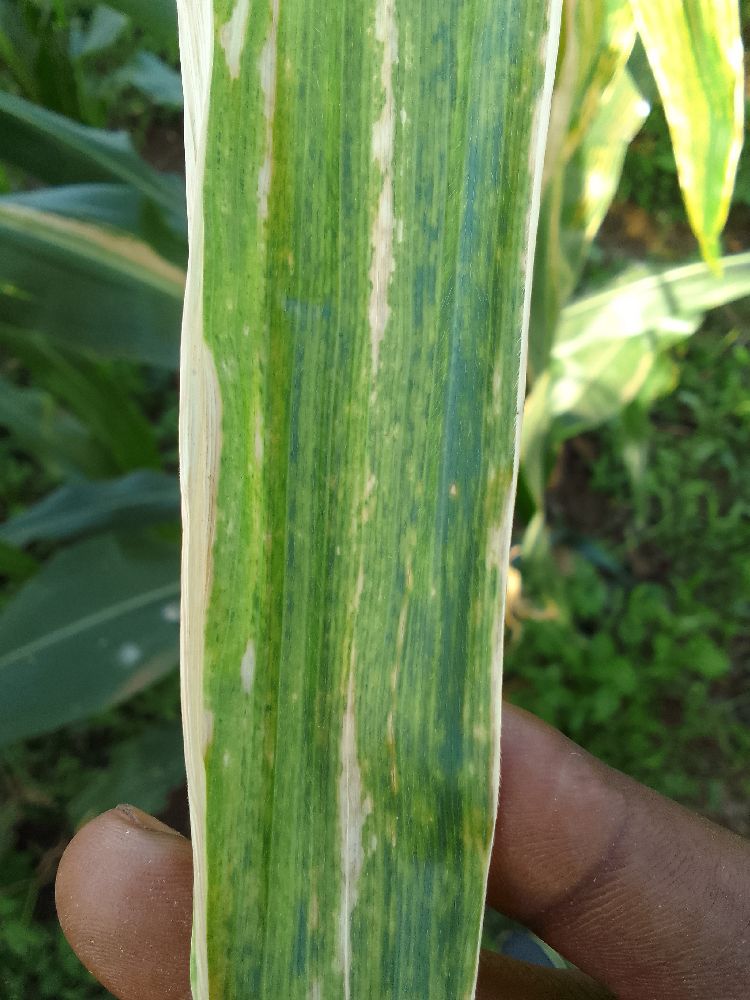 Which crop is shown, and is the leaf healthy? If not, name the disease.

maize, maize lethal necrosis
